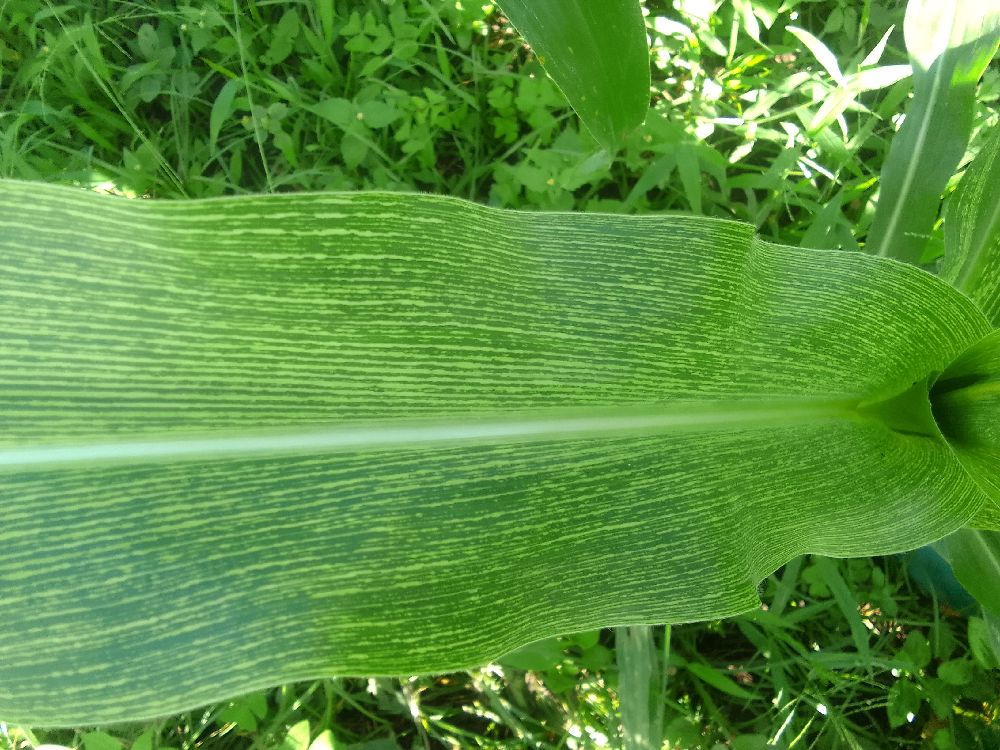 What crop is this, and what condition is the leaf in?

maize, maize streak virus
